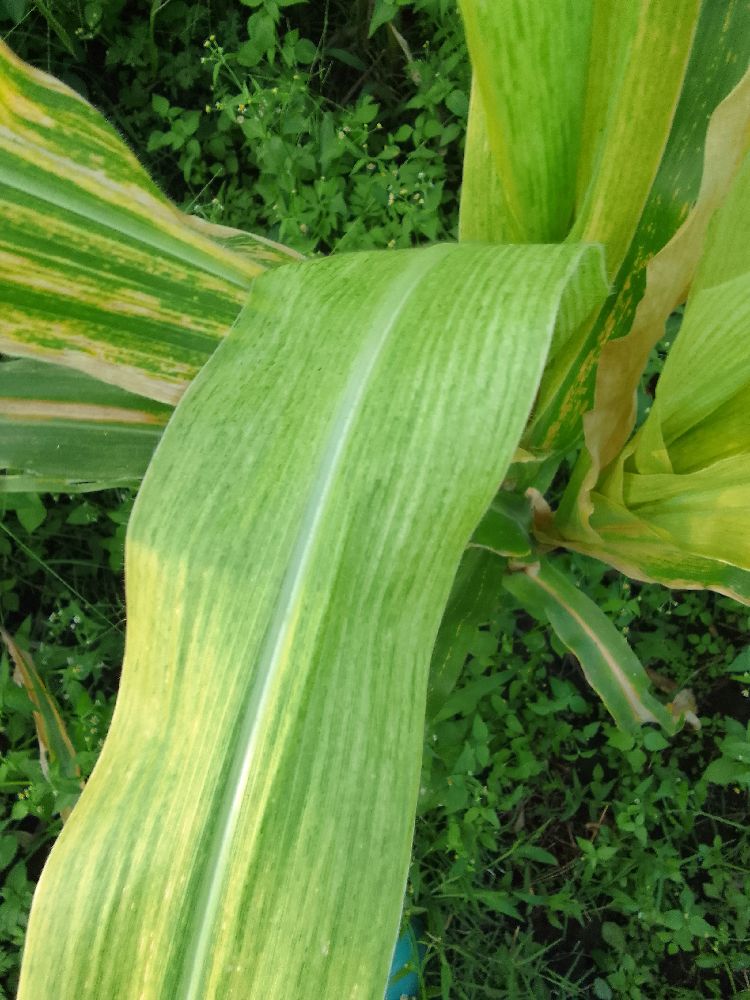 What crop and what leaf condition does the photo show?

maize, maize lethal necrosis
